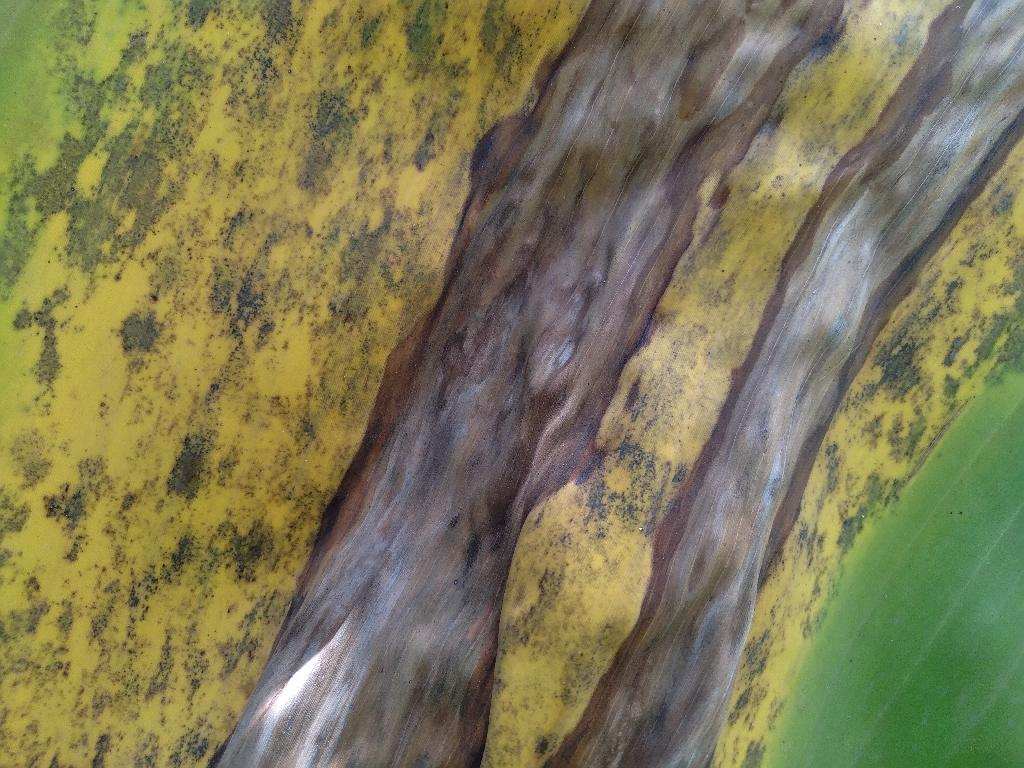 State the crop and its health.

banana, black sigatoka
